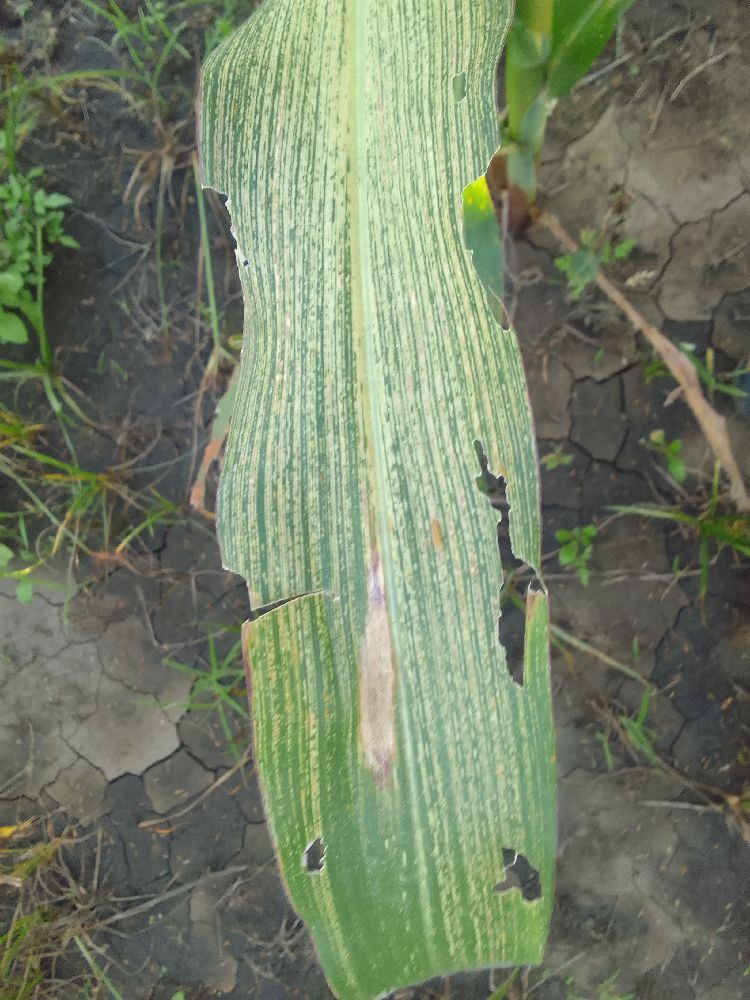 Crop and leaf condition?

maize, maize streak virus
